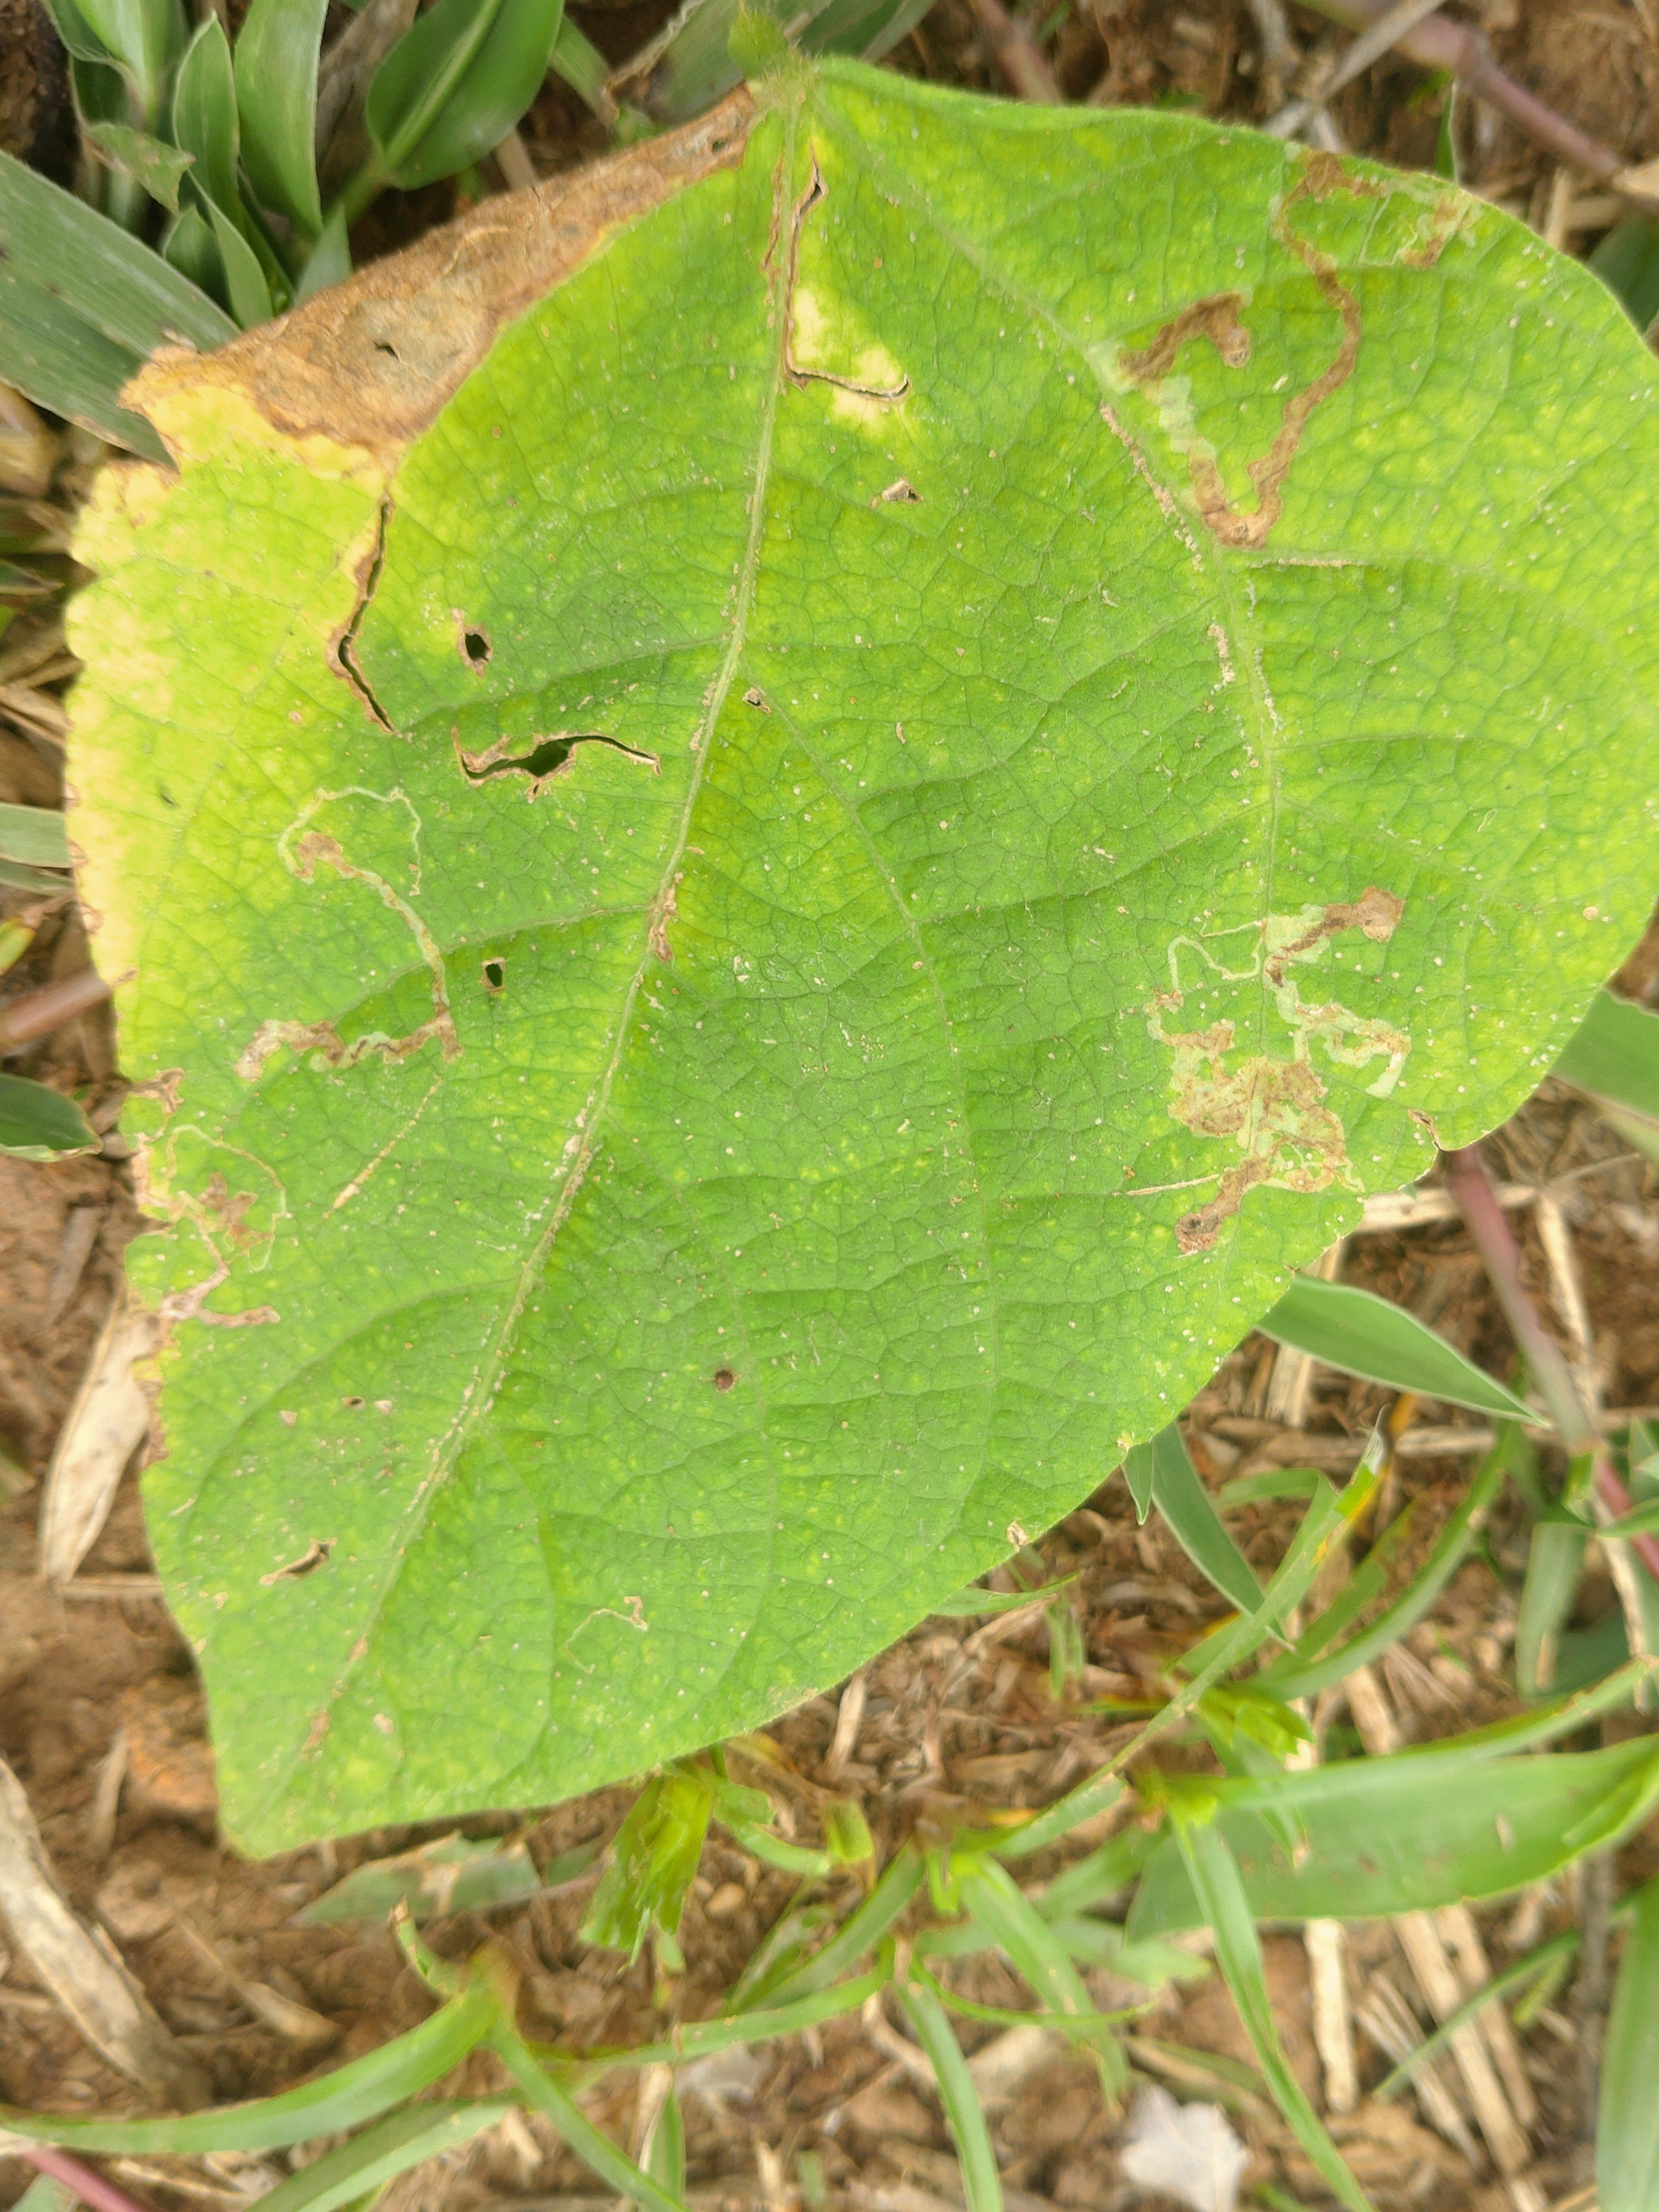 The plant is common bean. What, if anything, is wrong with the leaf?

rust
